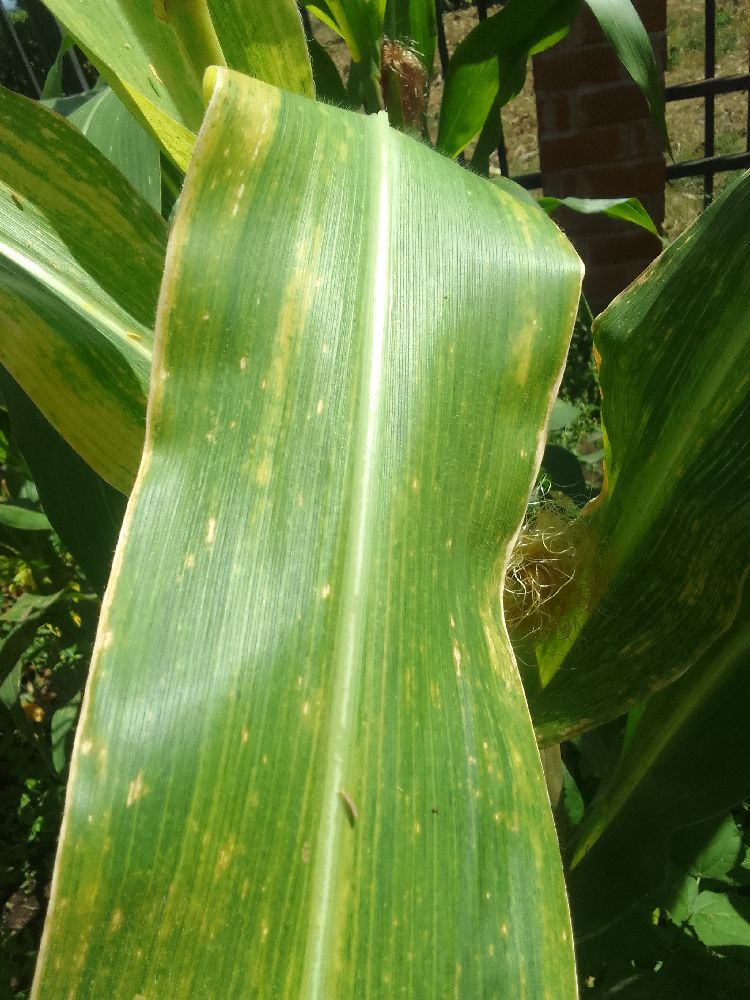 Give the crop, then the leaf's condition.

maize, maize lethal necrosis
